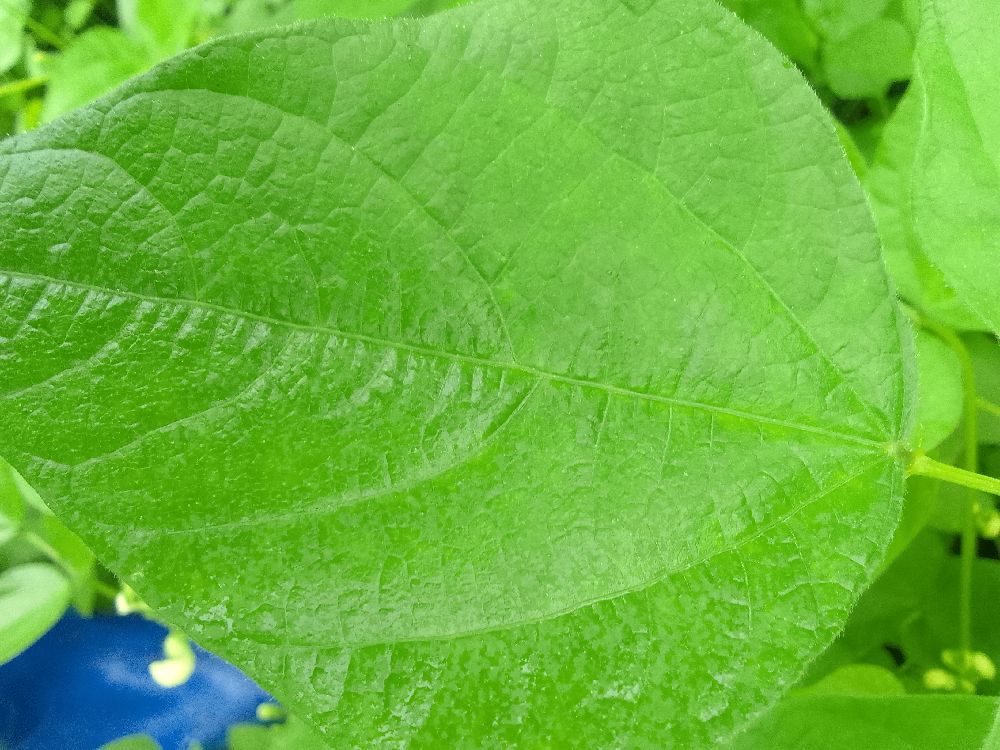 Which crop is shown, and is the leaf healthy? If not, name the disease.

common bean, healthy
